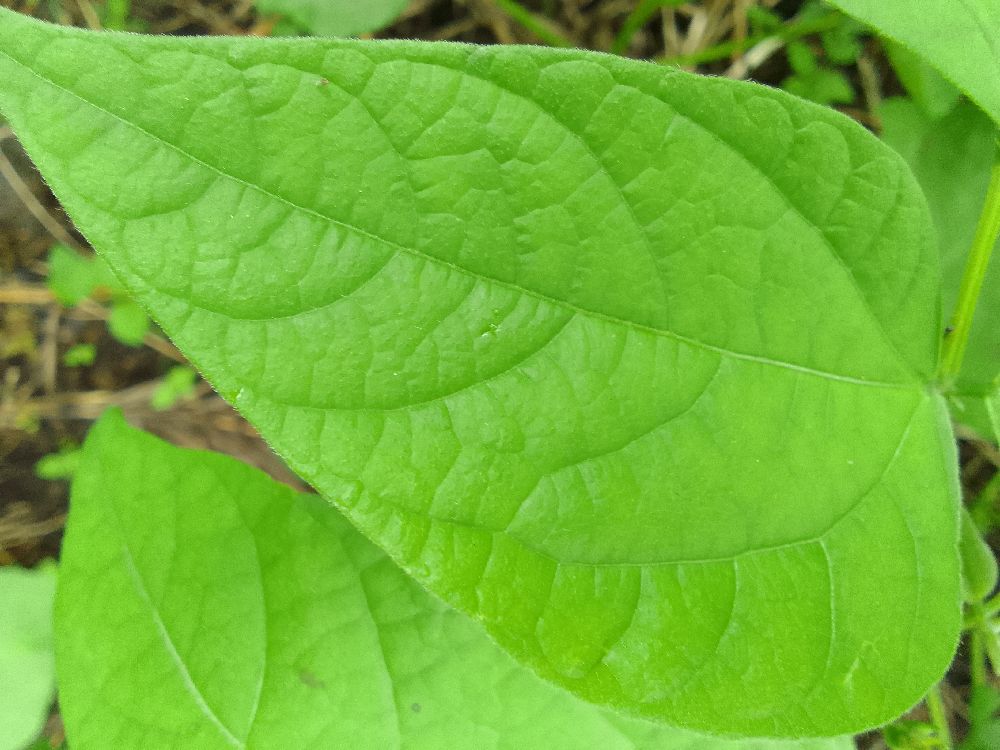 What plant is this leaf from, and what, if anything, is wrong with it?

common bean, healthy
